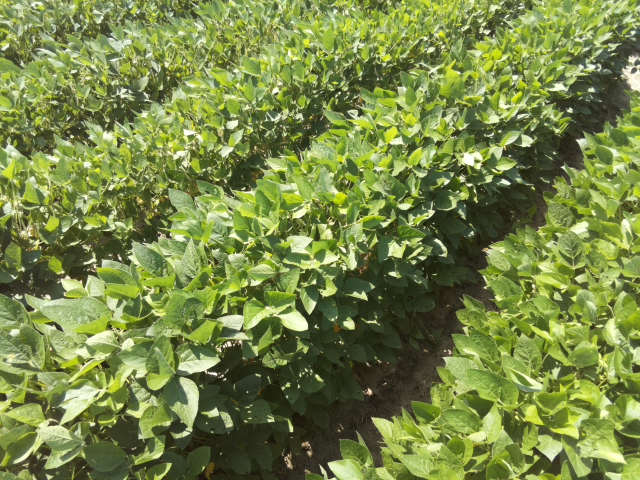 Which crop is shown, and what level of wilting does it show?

soybean, leaves with no wilting
